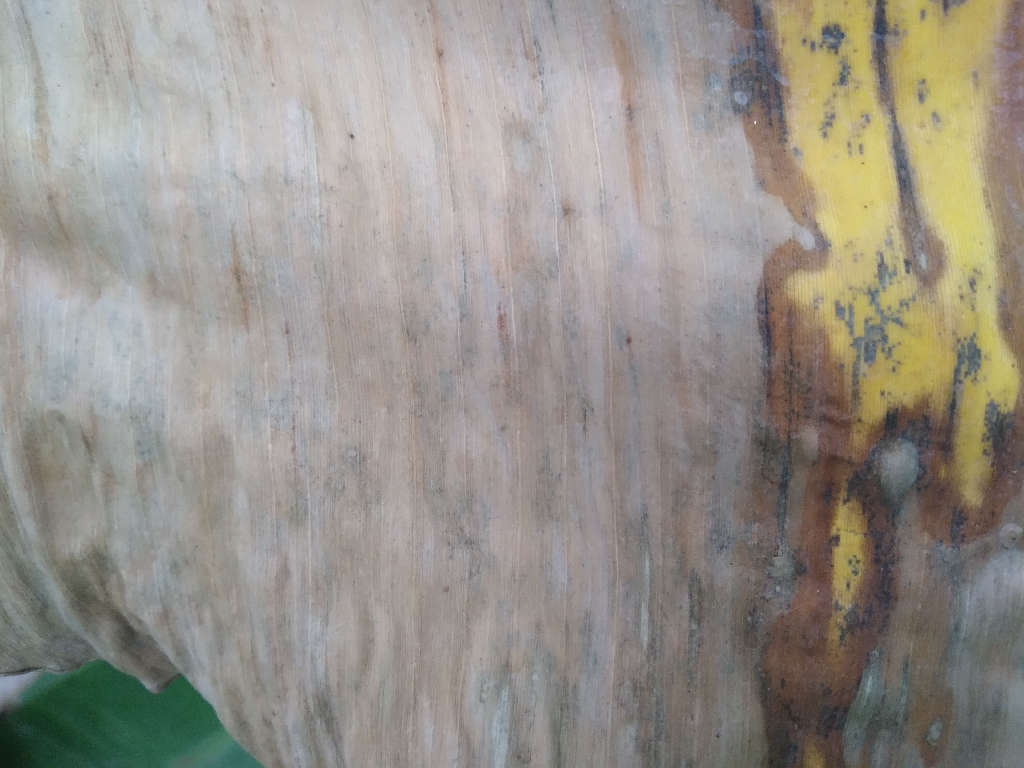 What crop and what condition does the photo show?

banana, black sigatoka
